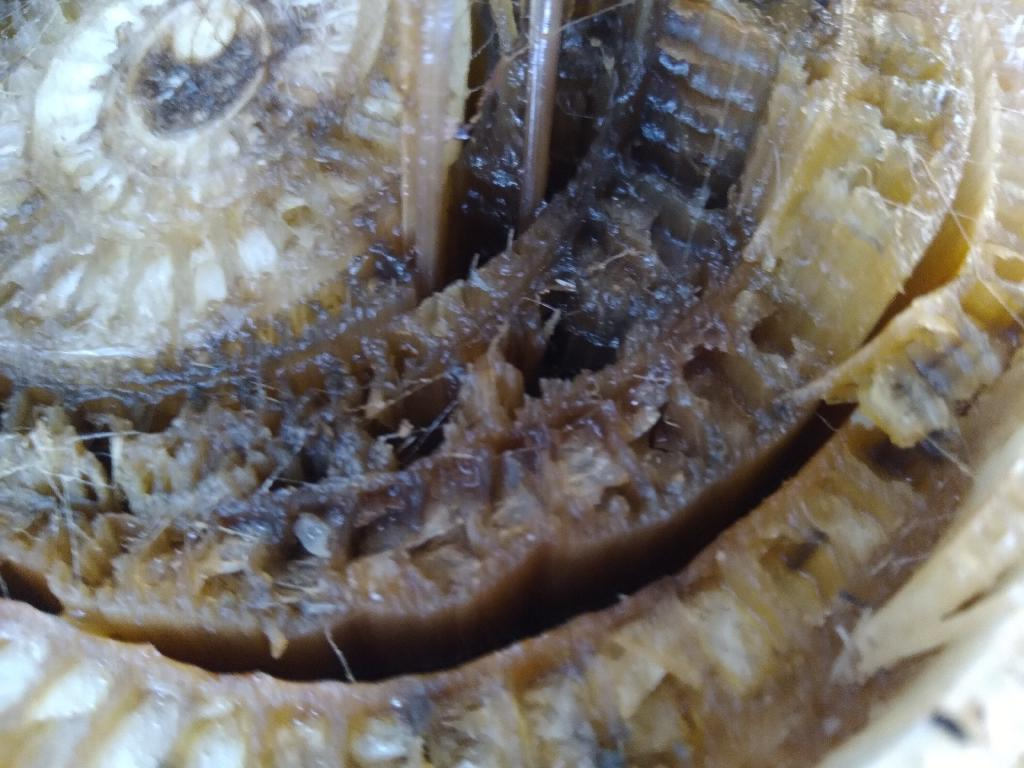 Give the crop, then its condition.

banana, fusarium wilt race 1
